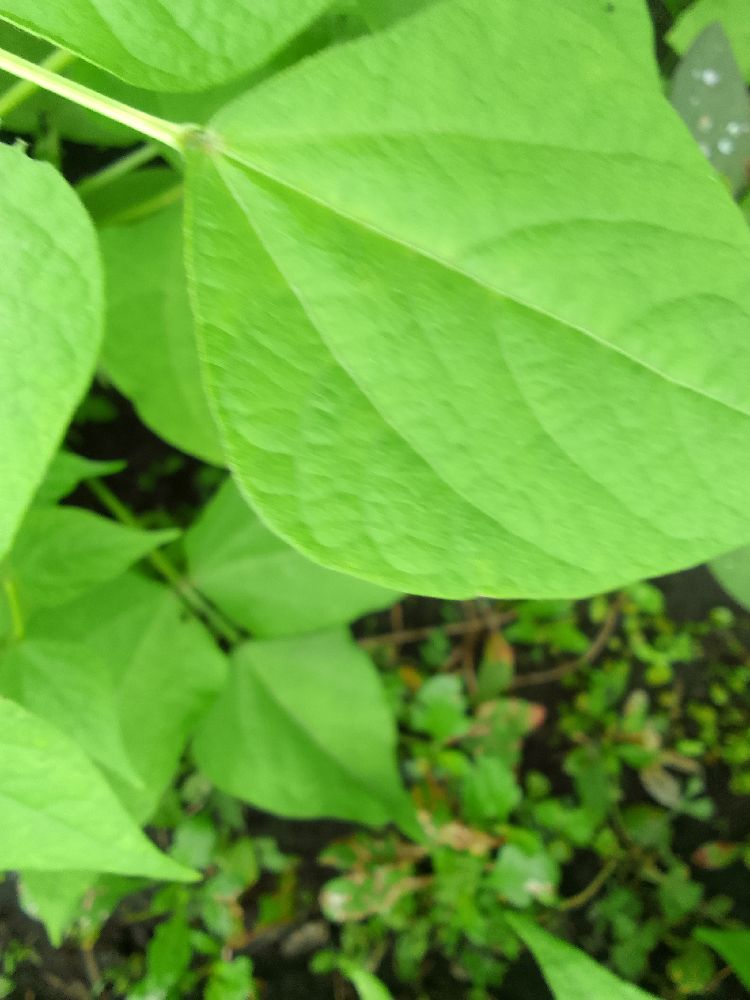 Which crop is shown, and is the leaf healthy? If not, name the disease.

common bean, healthy
